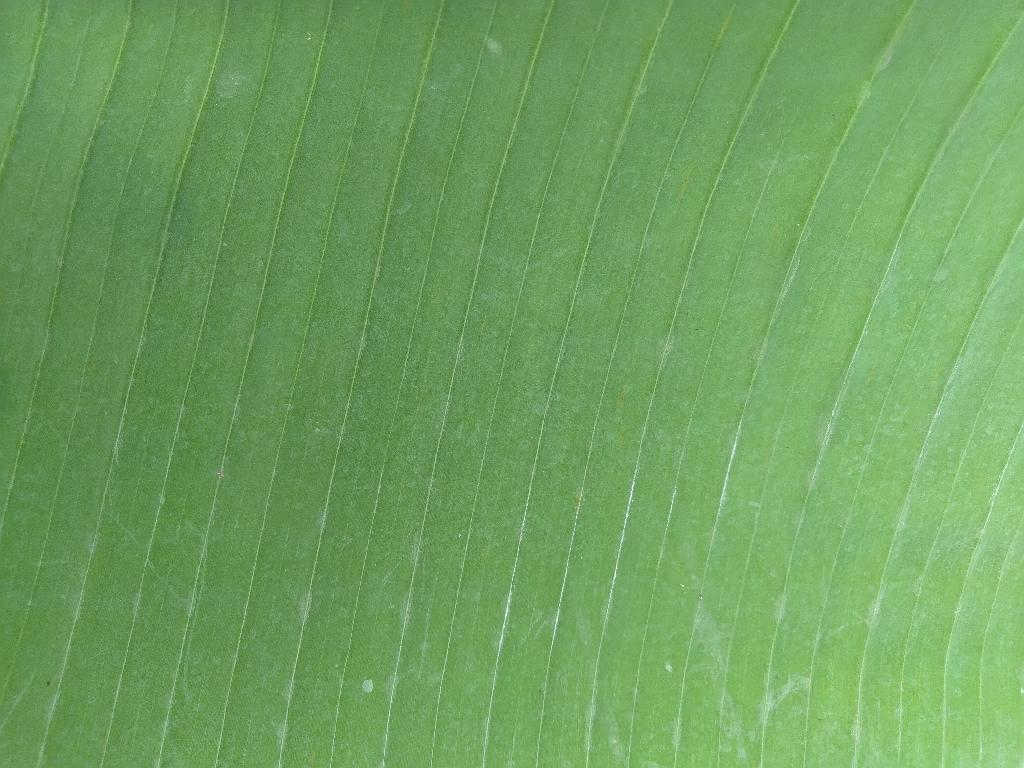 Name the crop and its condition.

banana, healthy
